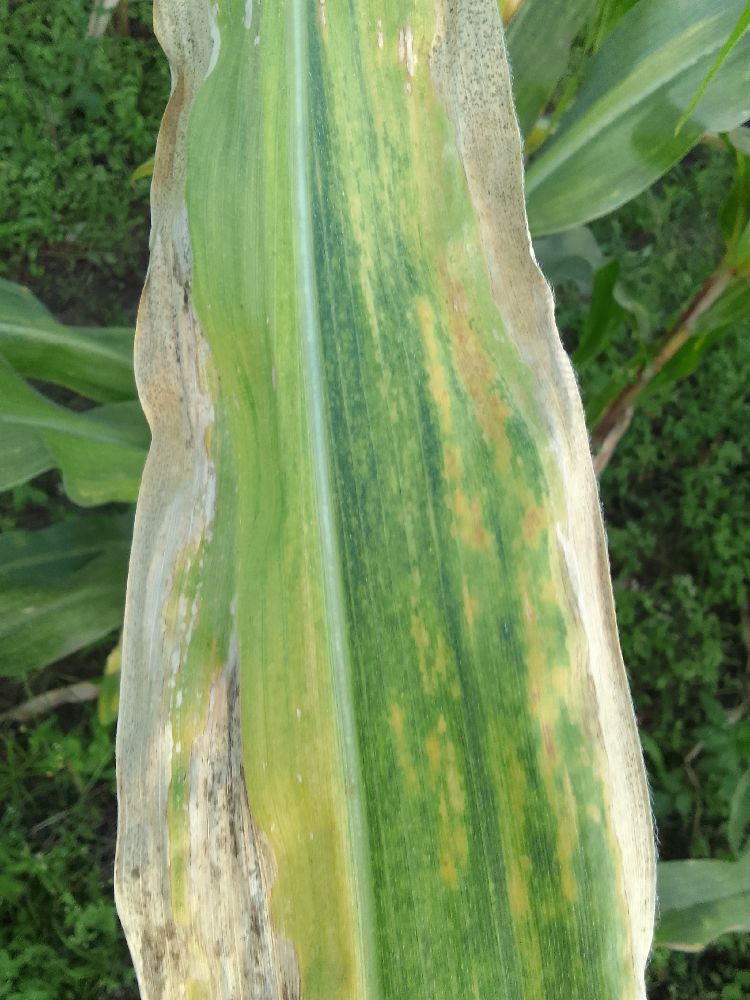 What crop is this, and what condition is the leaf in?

maize, maize lethal necrosis
